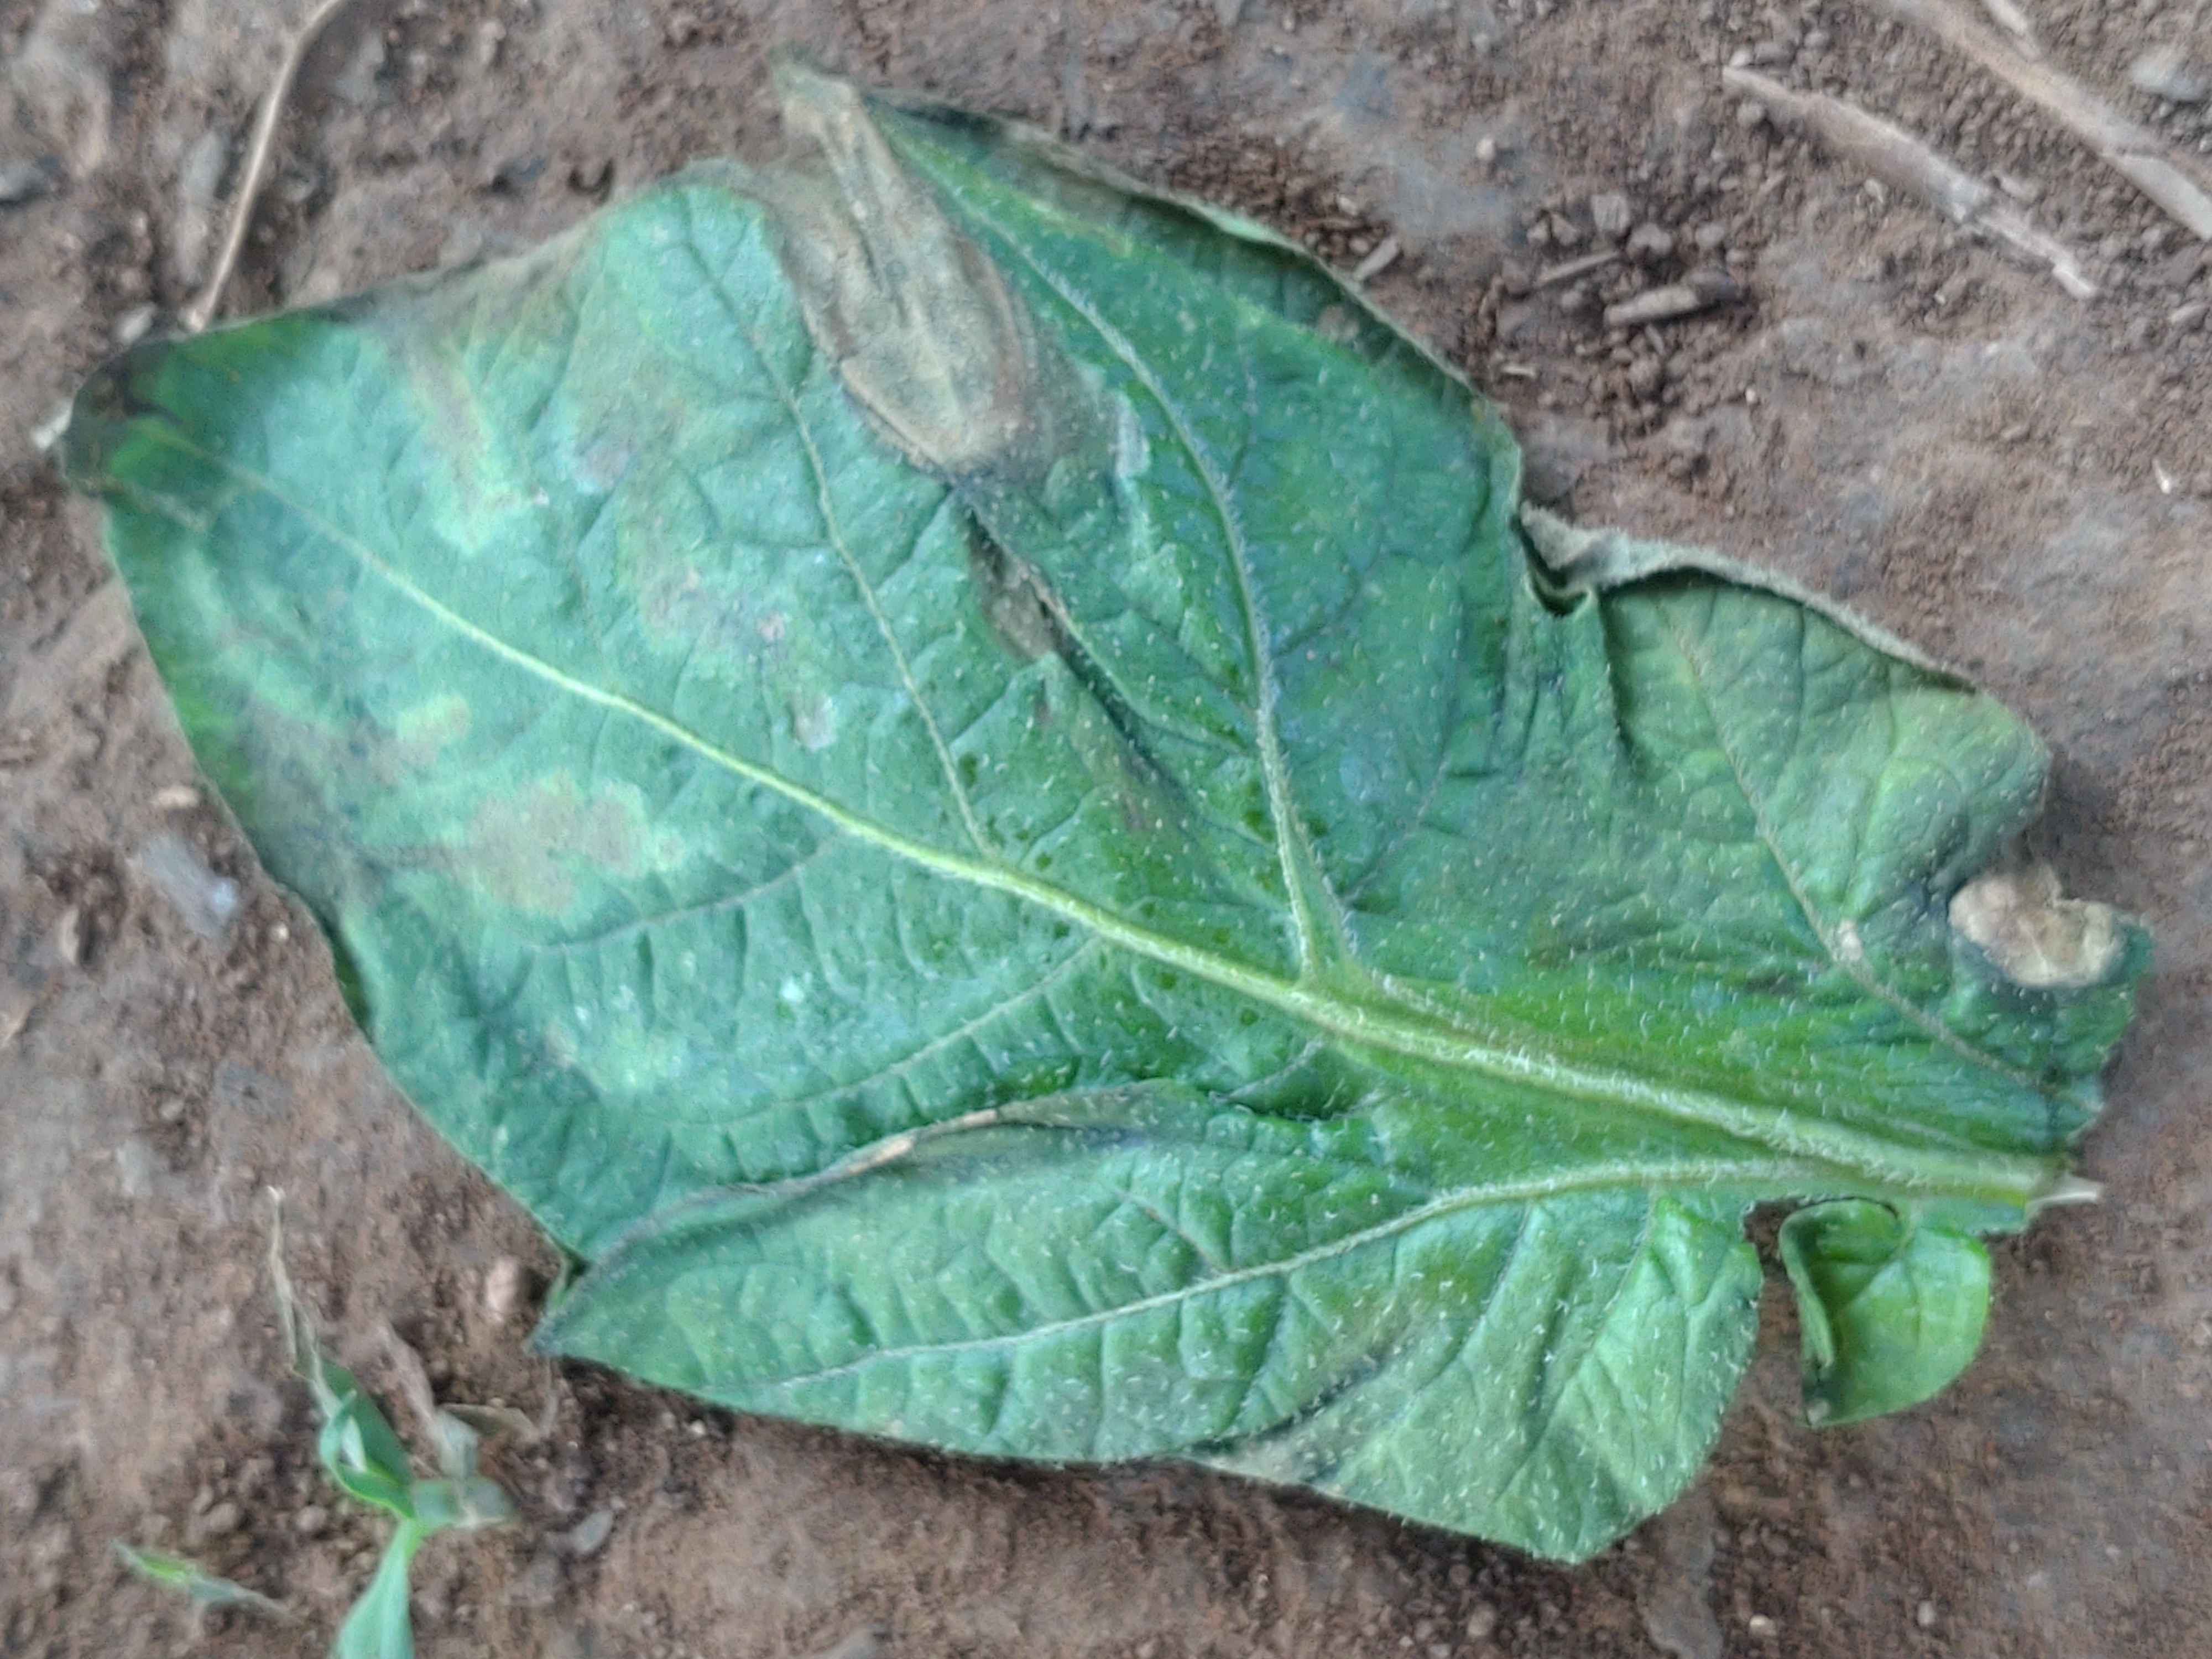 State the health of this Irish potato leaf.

early blight
